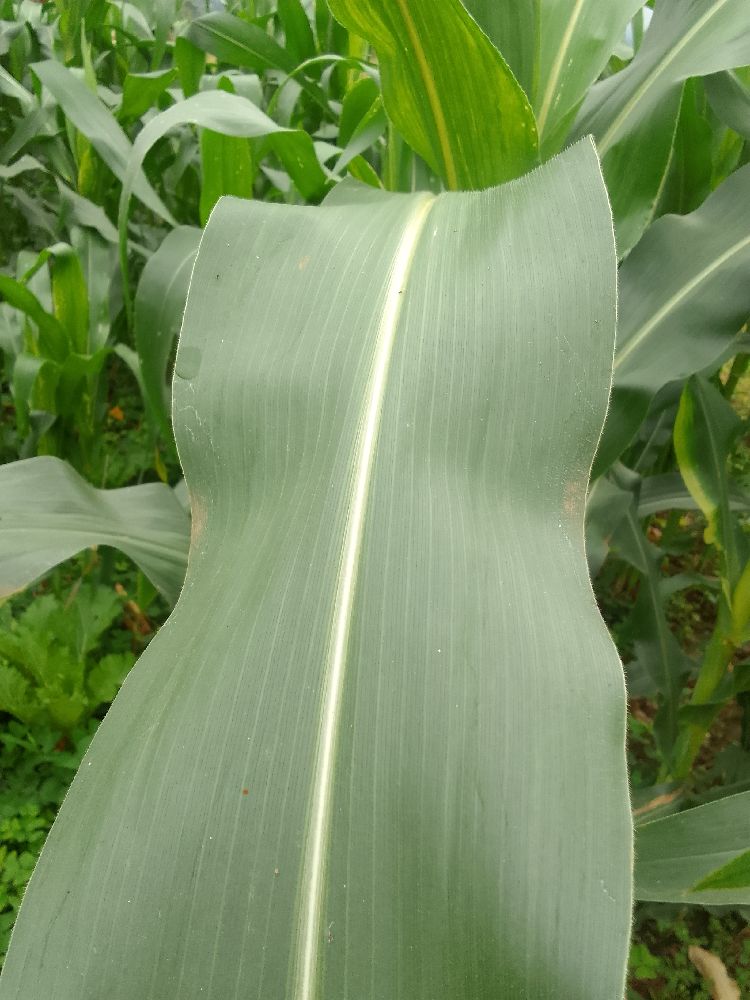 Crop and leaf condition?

maize, healthy
